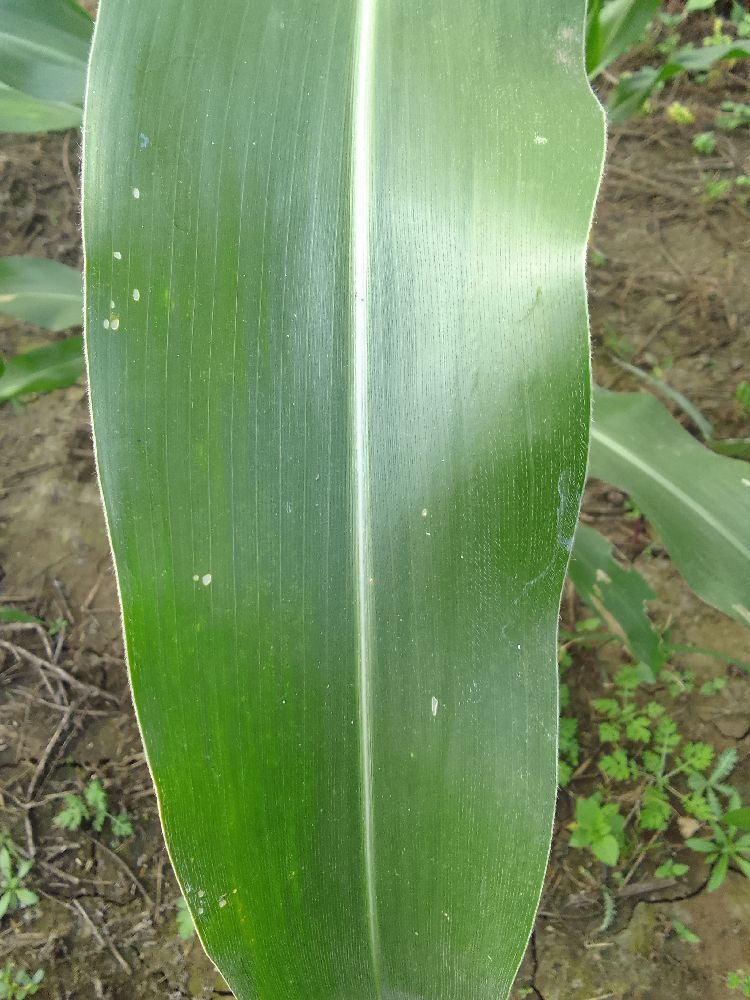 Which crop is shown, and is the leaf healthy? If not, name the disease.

maize, healthy
